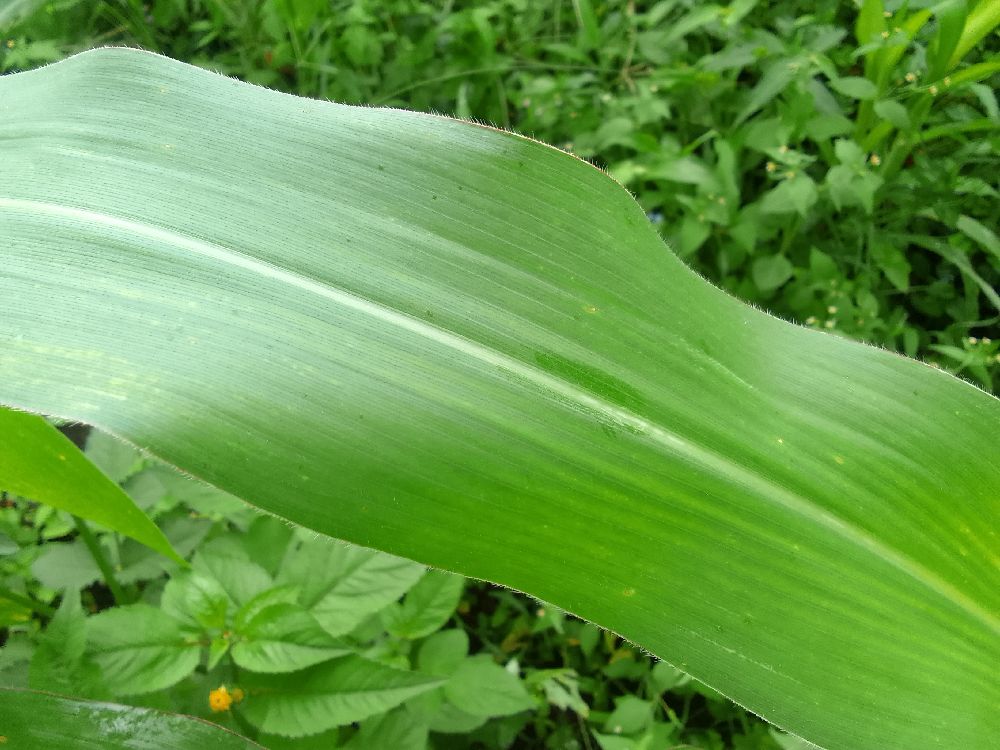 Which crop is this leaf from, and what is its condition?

maize, healthy
